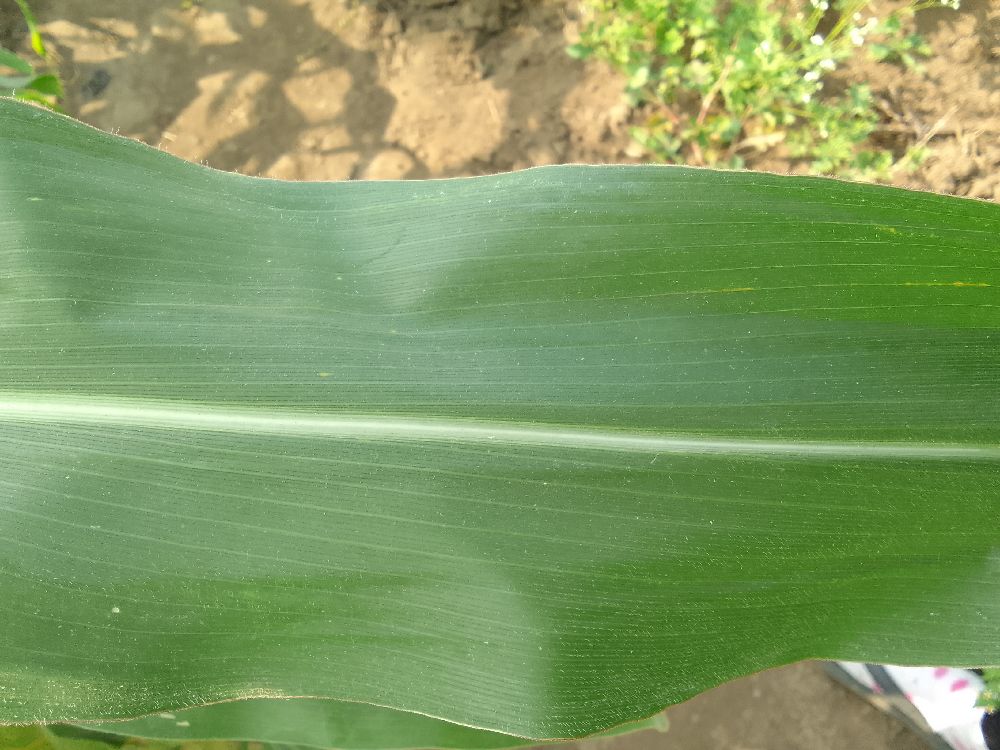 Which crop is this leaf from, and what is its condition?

maize, healthy
